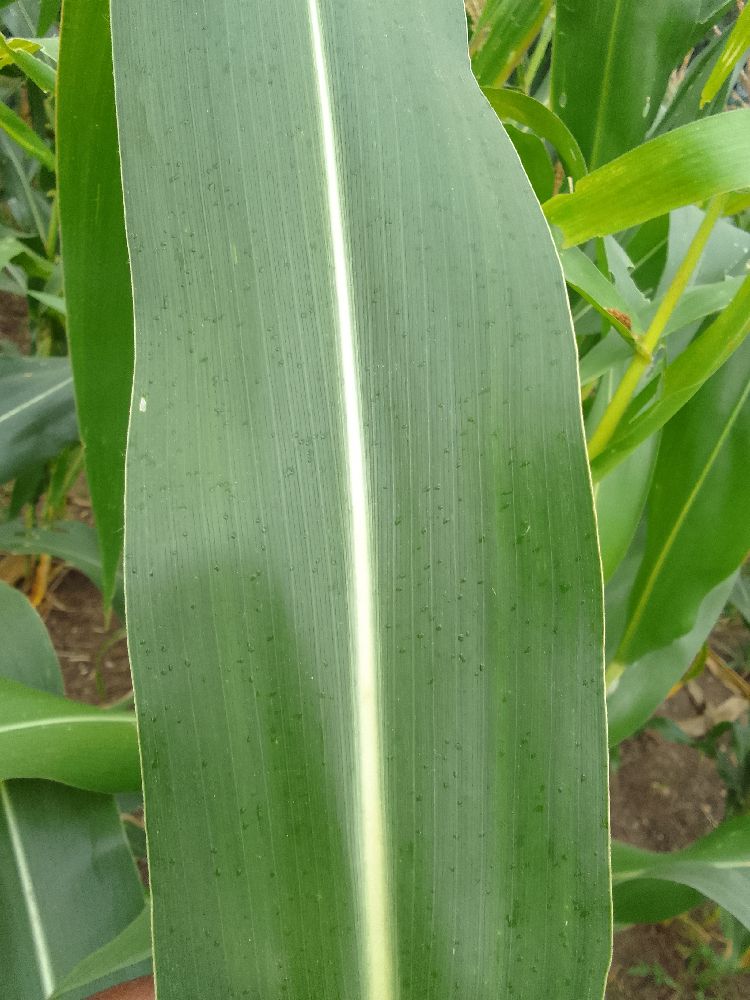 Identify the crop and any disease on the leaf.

maize, healthy
